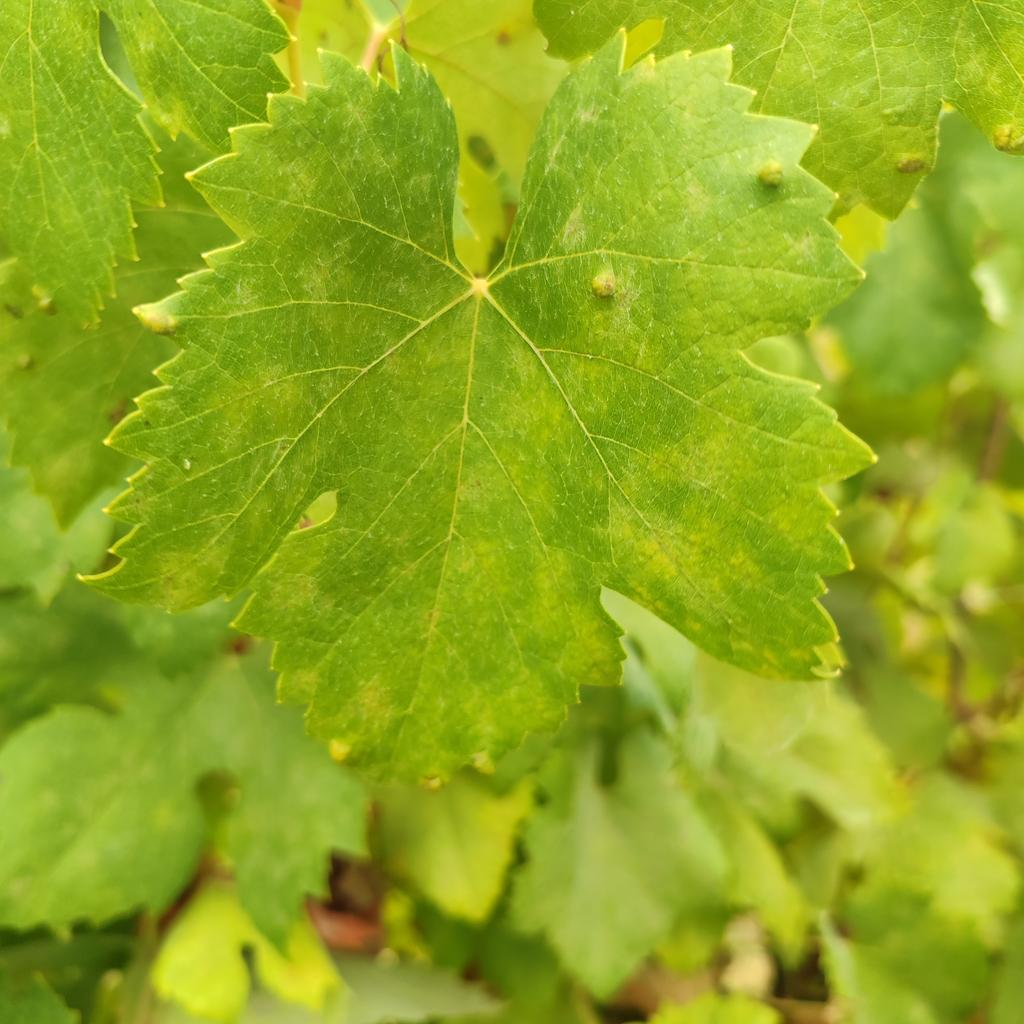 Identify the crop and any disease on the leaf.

grapevine, erineum mite
